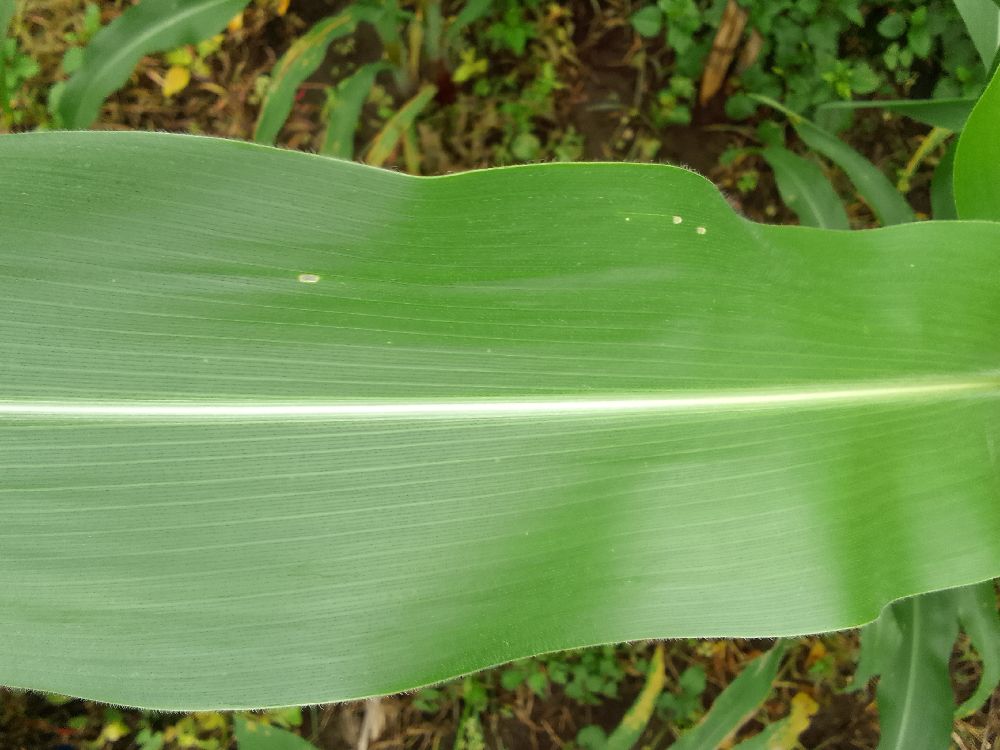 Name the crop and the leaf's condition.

maize, healthy
